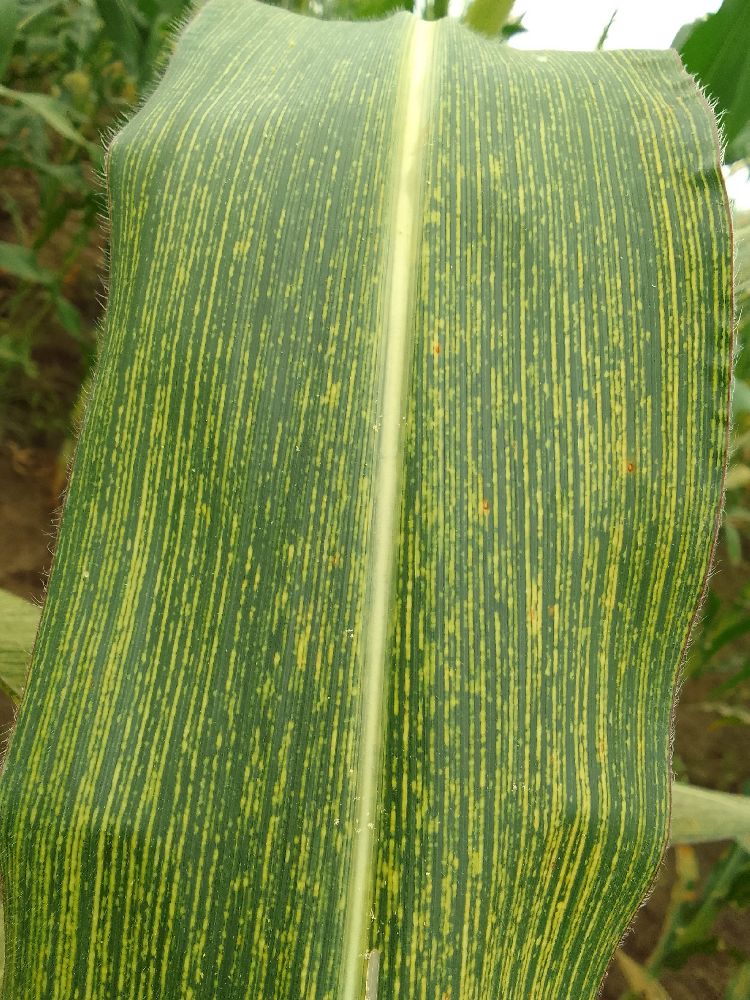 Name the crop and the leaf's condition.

maize, maize streak virus
